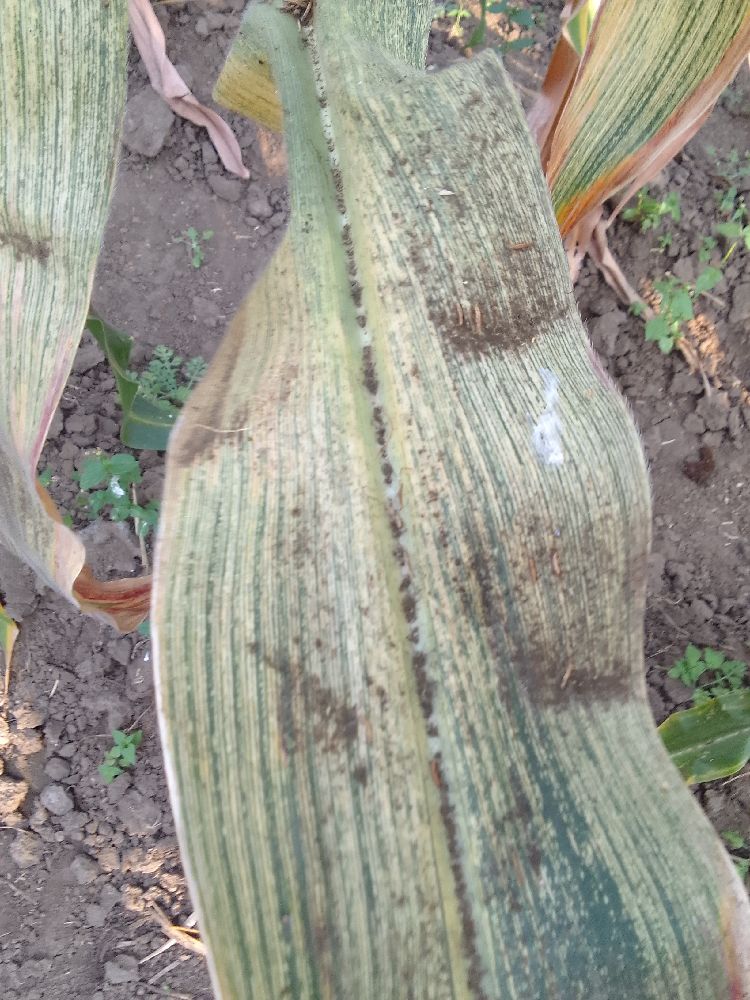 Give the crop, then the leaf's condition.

maize, maize streak virus
